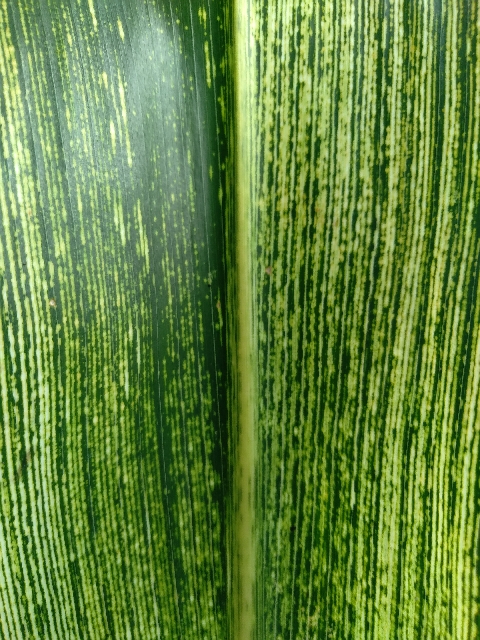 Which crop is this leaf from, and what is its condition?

maize, maize streak virus
